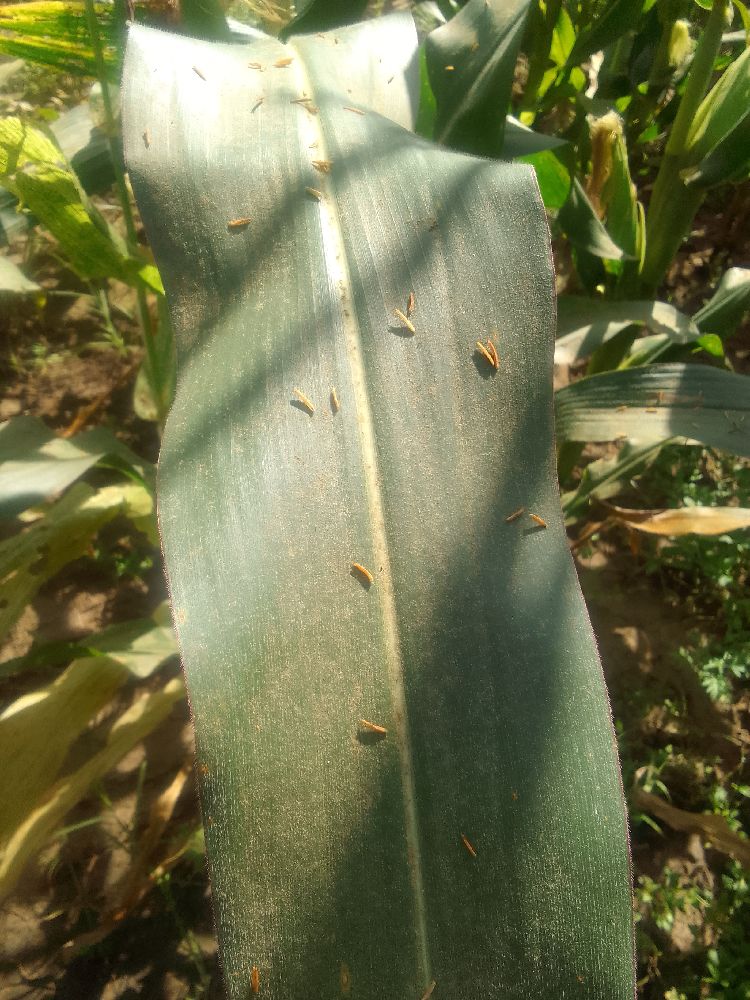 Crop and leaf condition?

maize, healthy
